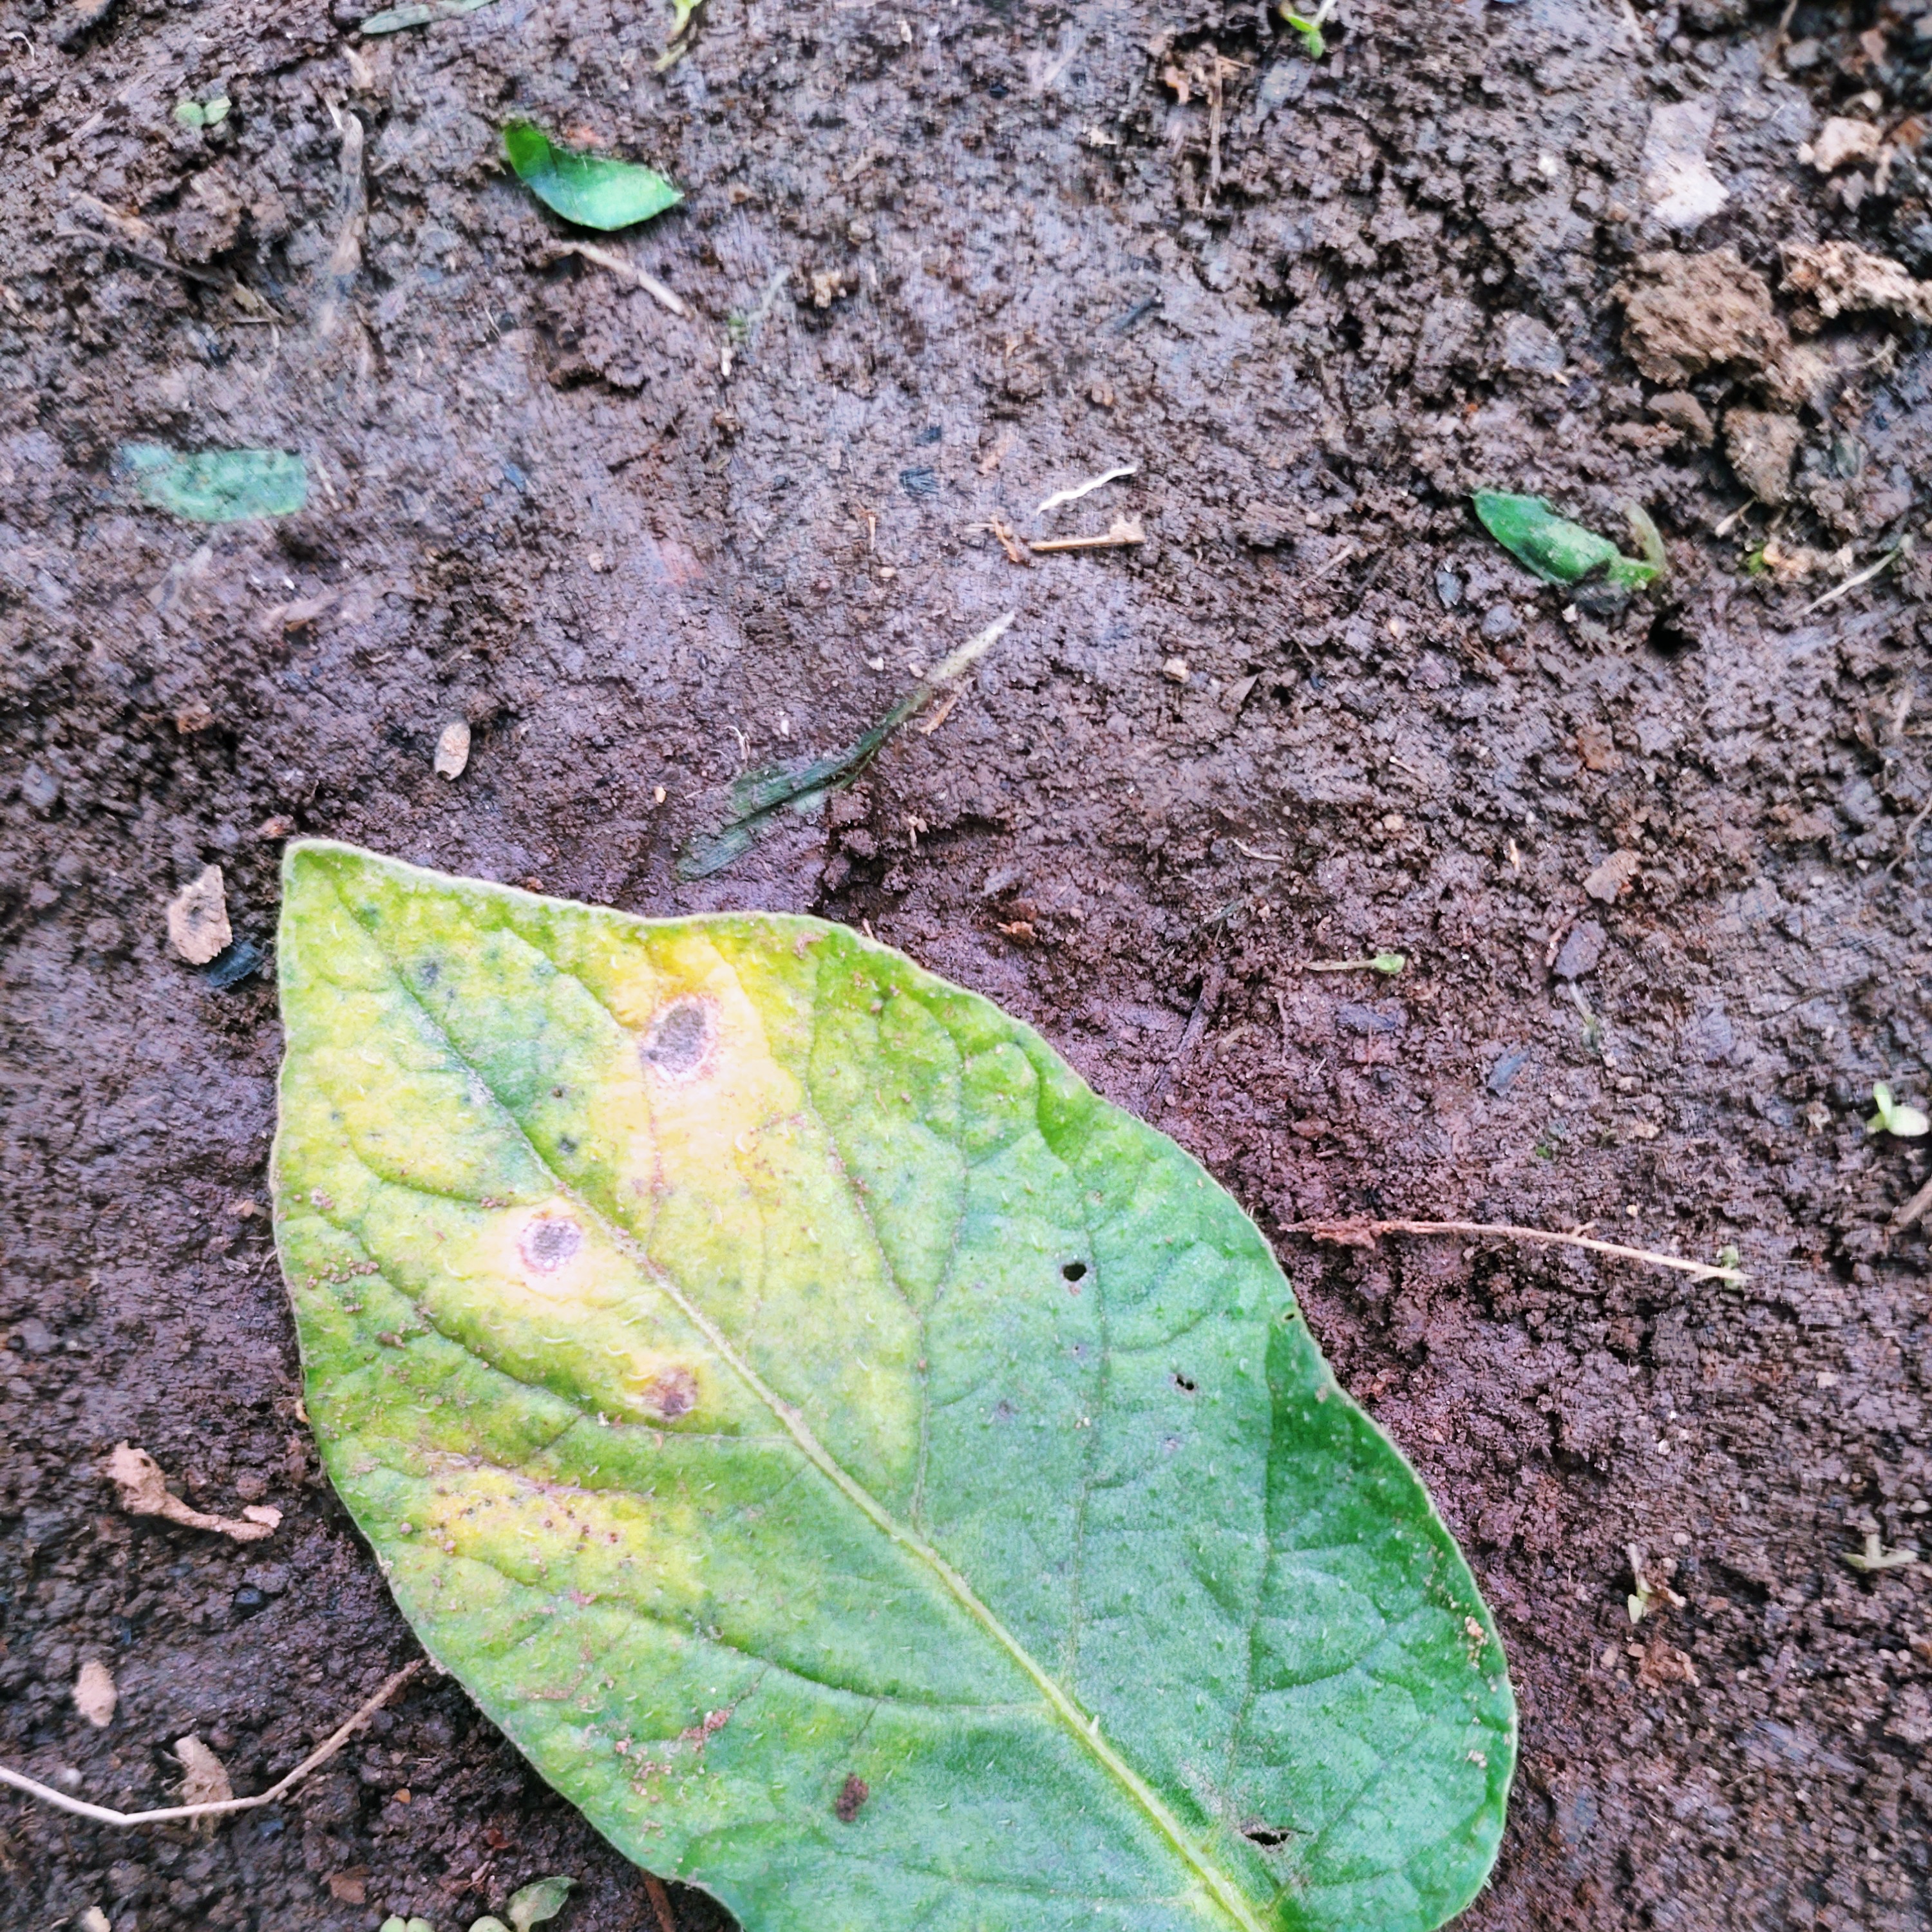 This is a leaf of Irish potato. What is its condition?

late blight
